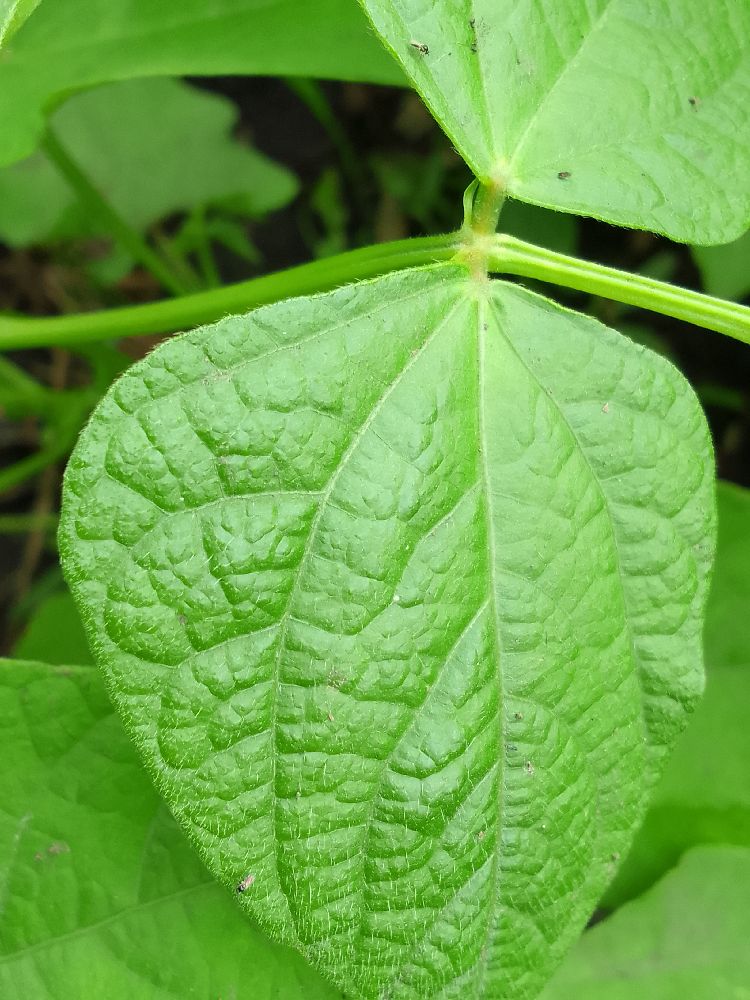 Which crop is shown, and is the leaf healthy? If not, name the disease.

common bean, healthy
